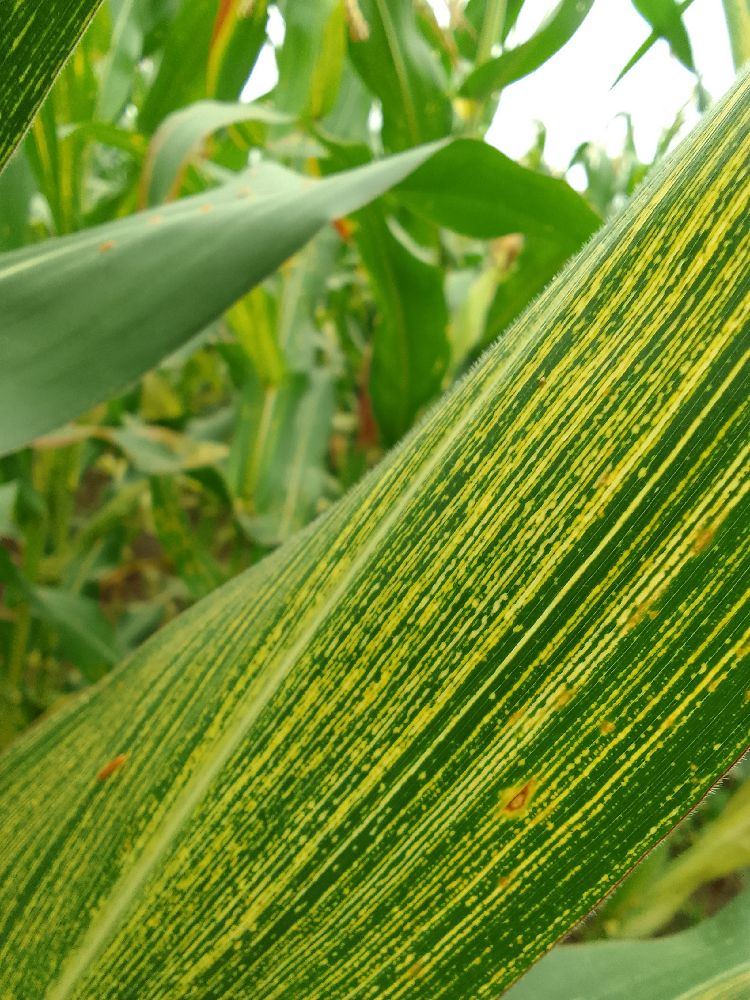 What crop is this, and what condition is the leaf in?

maize, maize streak virus
